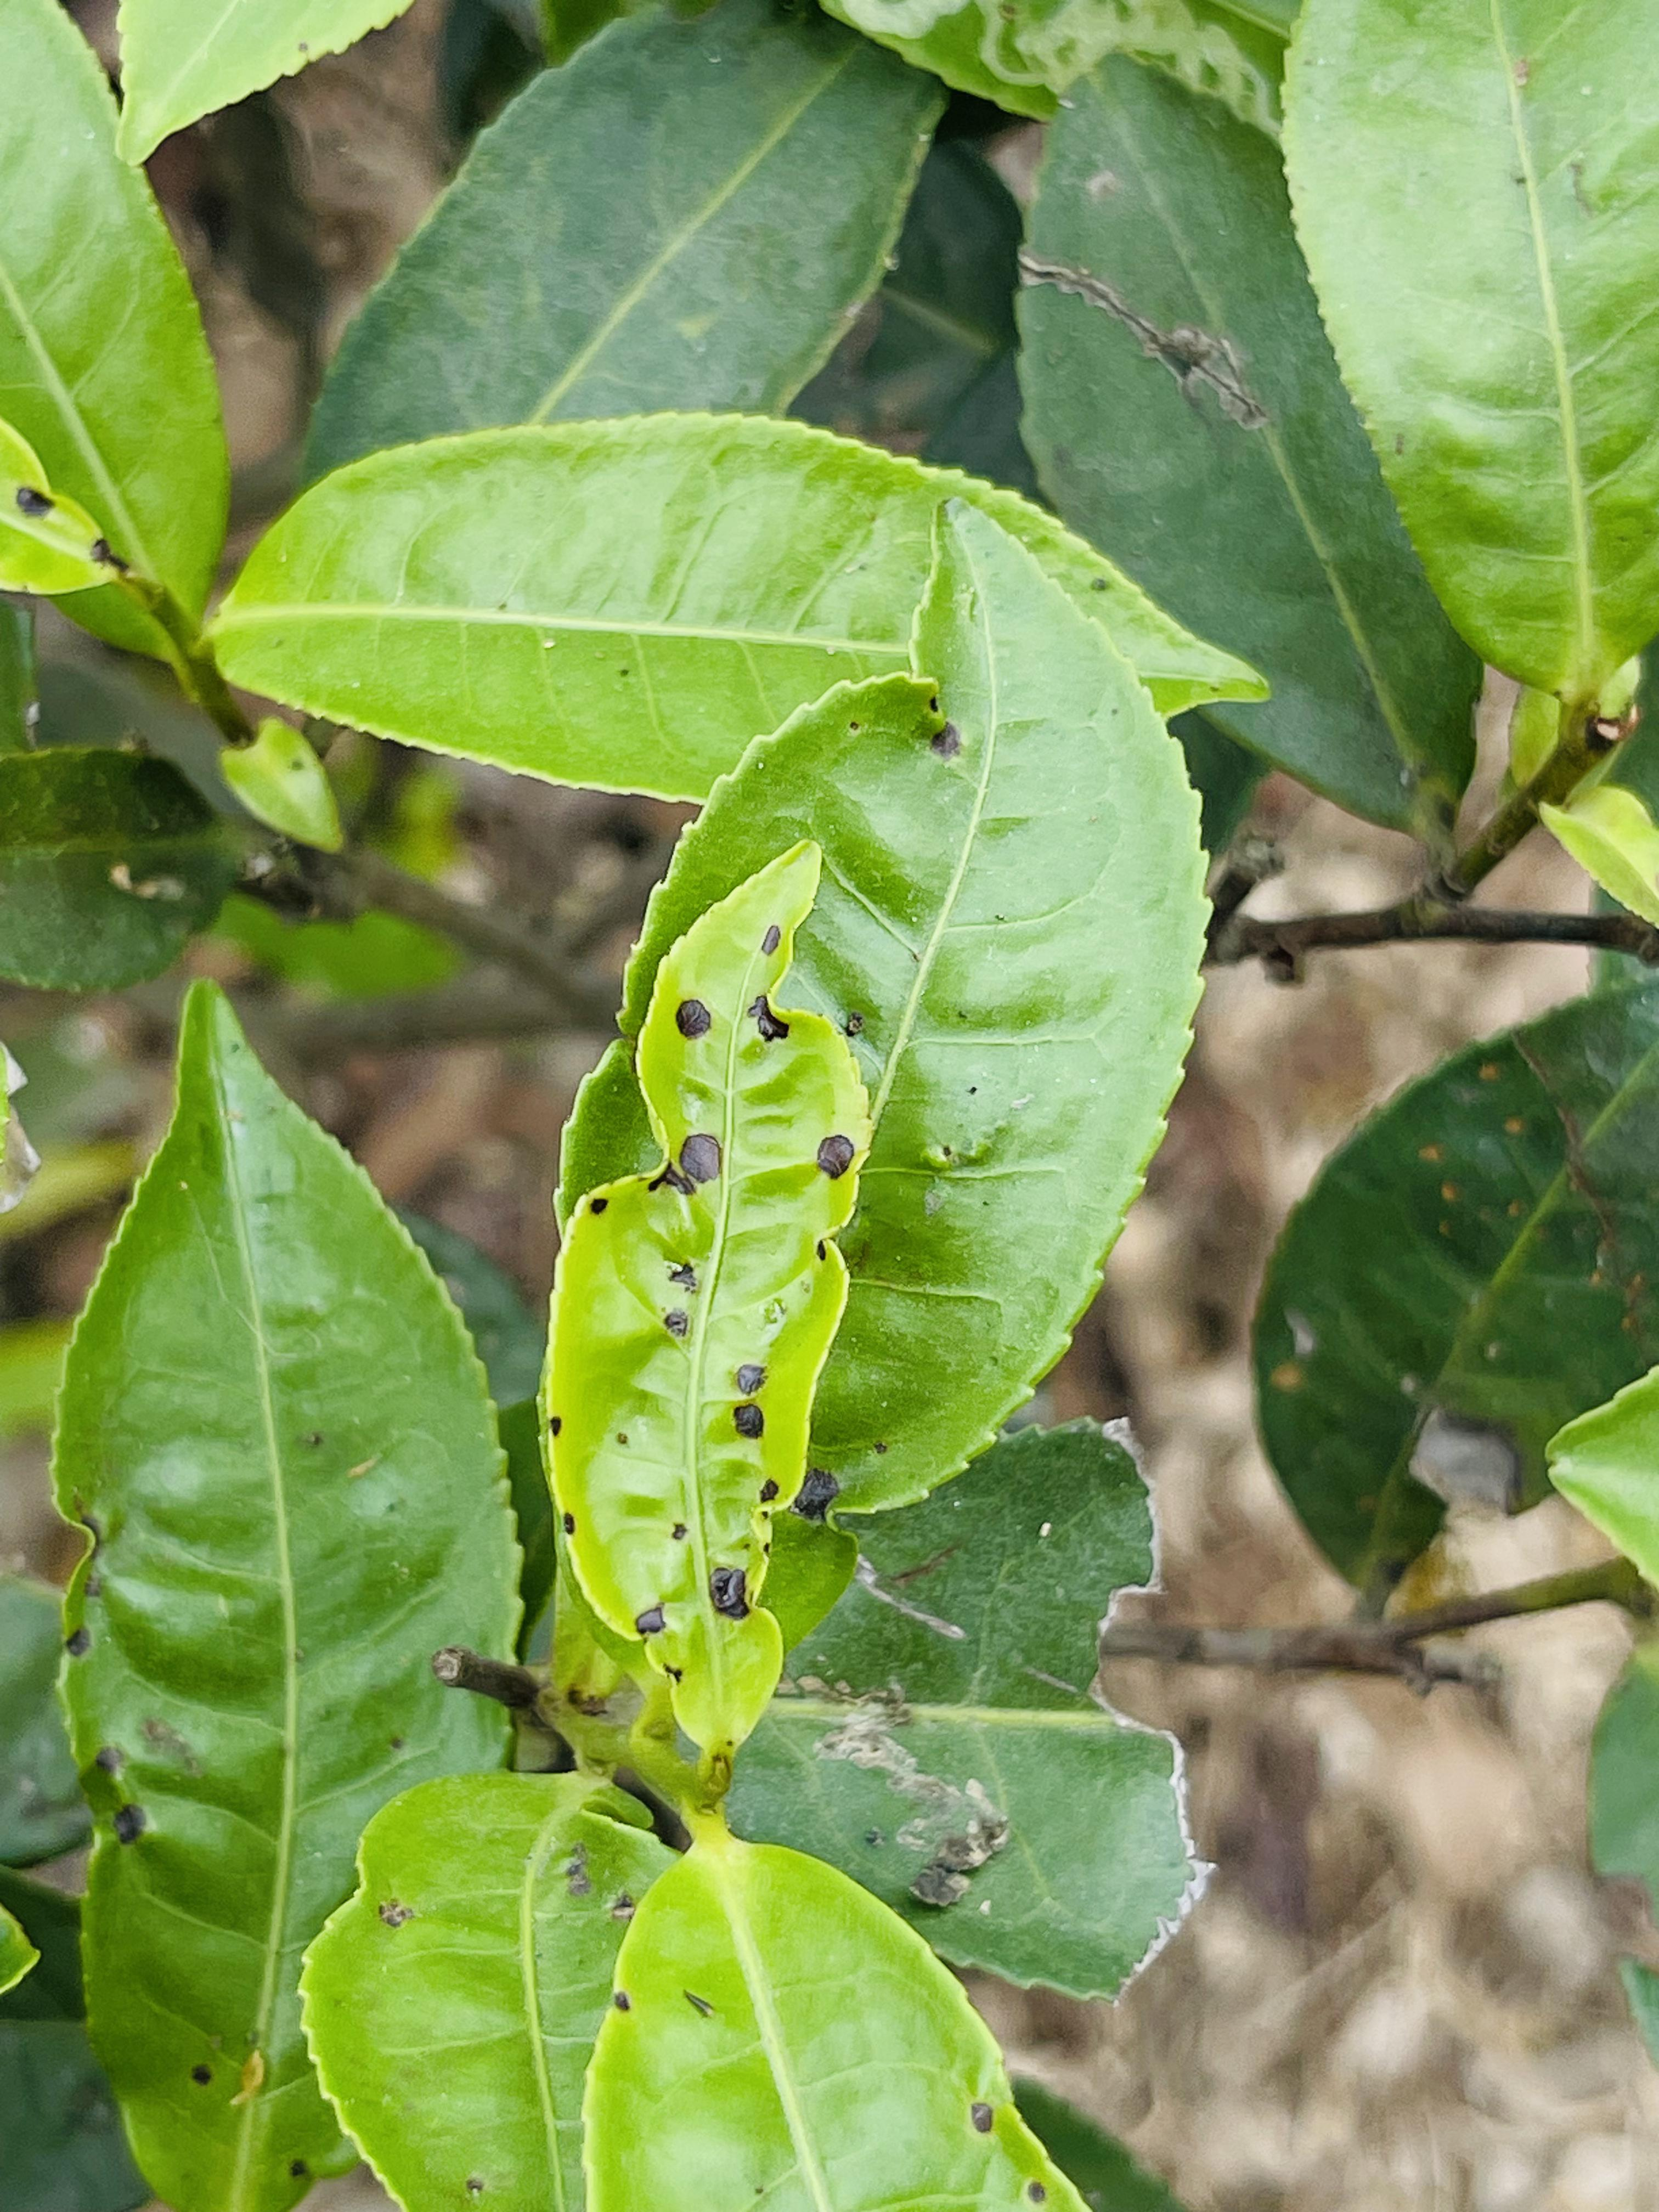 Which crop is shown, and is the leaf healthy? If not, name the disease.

tea, helopeltis
